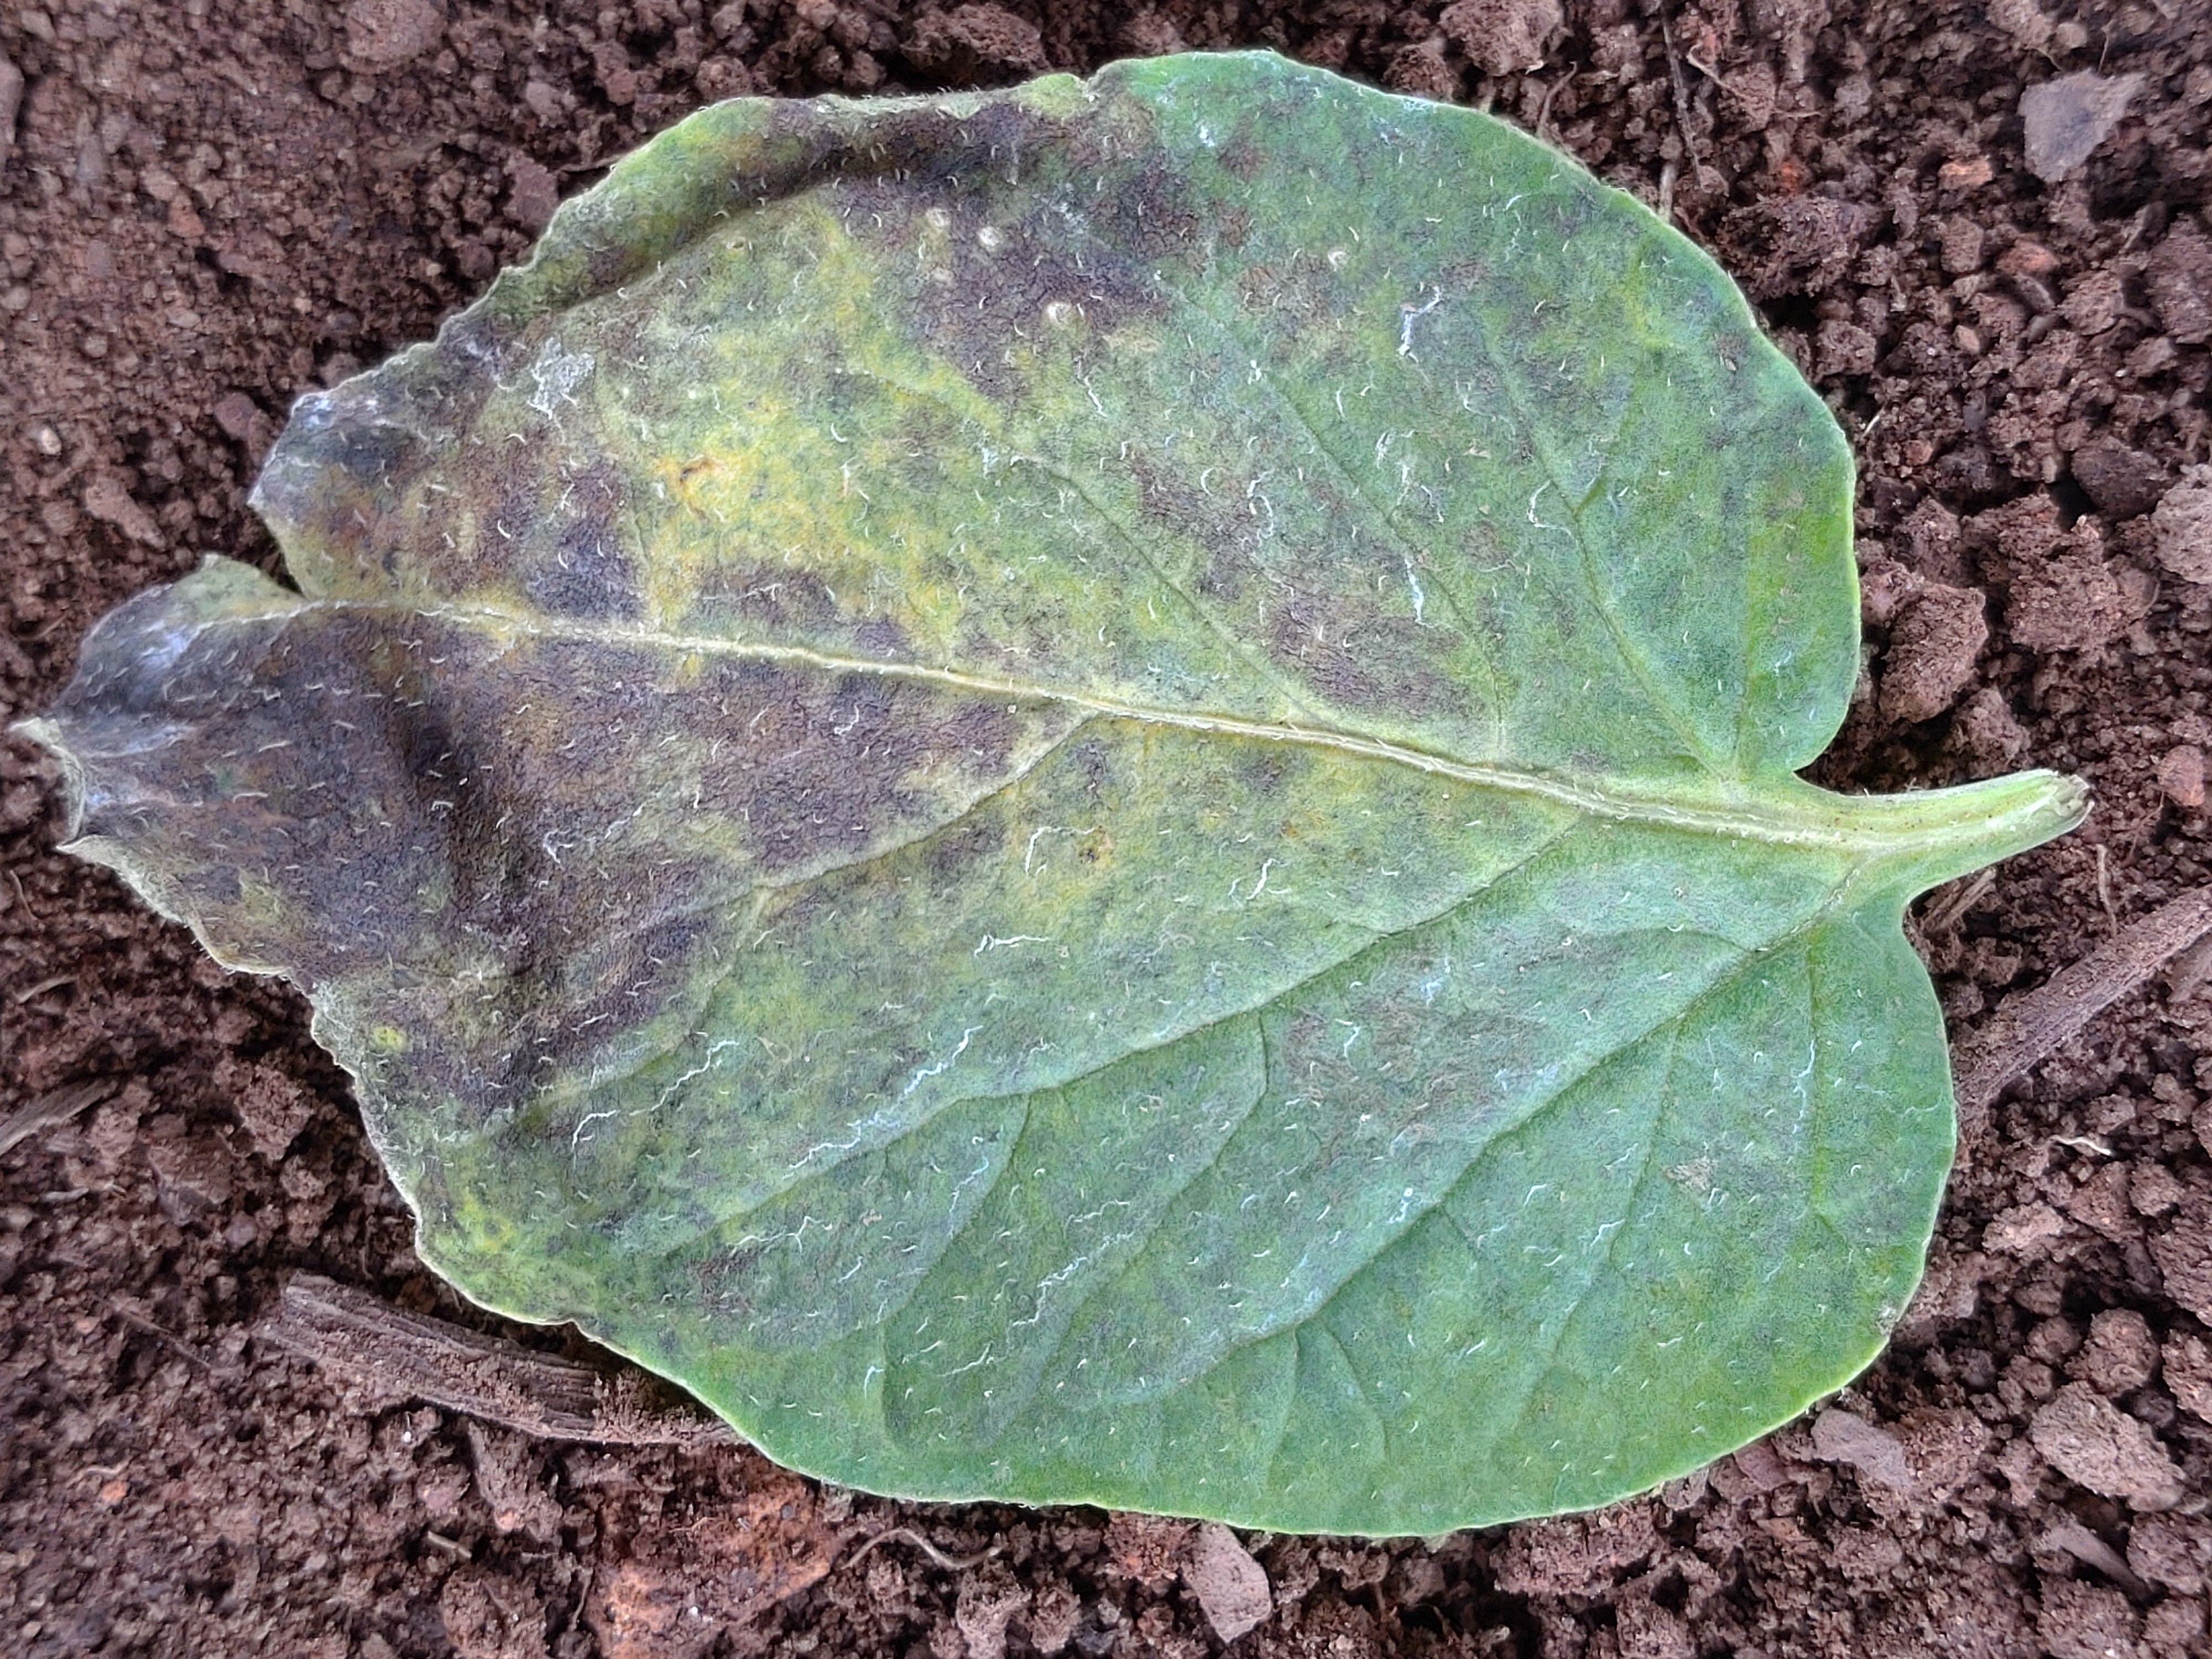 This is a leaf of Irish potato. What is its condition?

late blight
